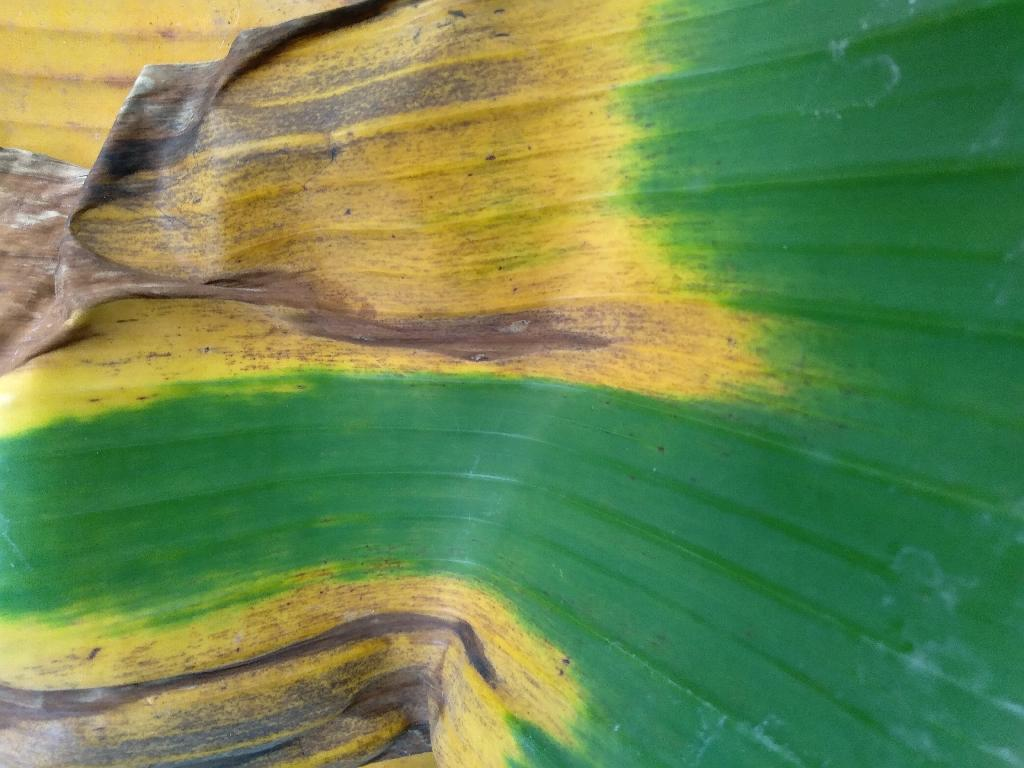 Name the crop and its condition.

banana, fusarium wilt race 1
